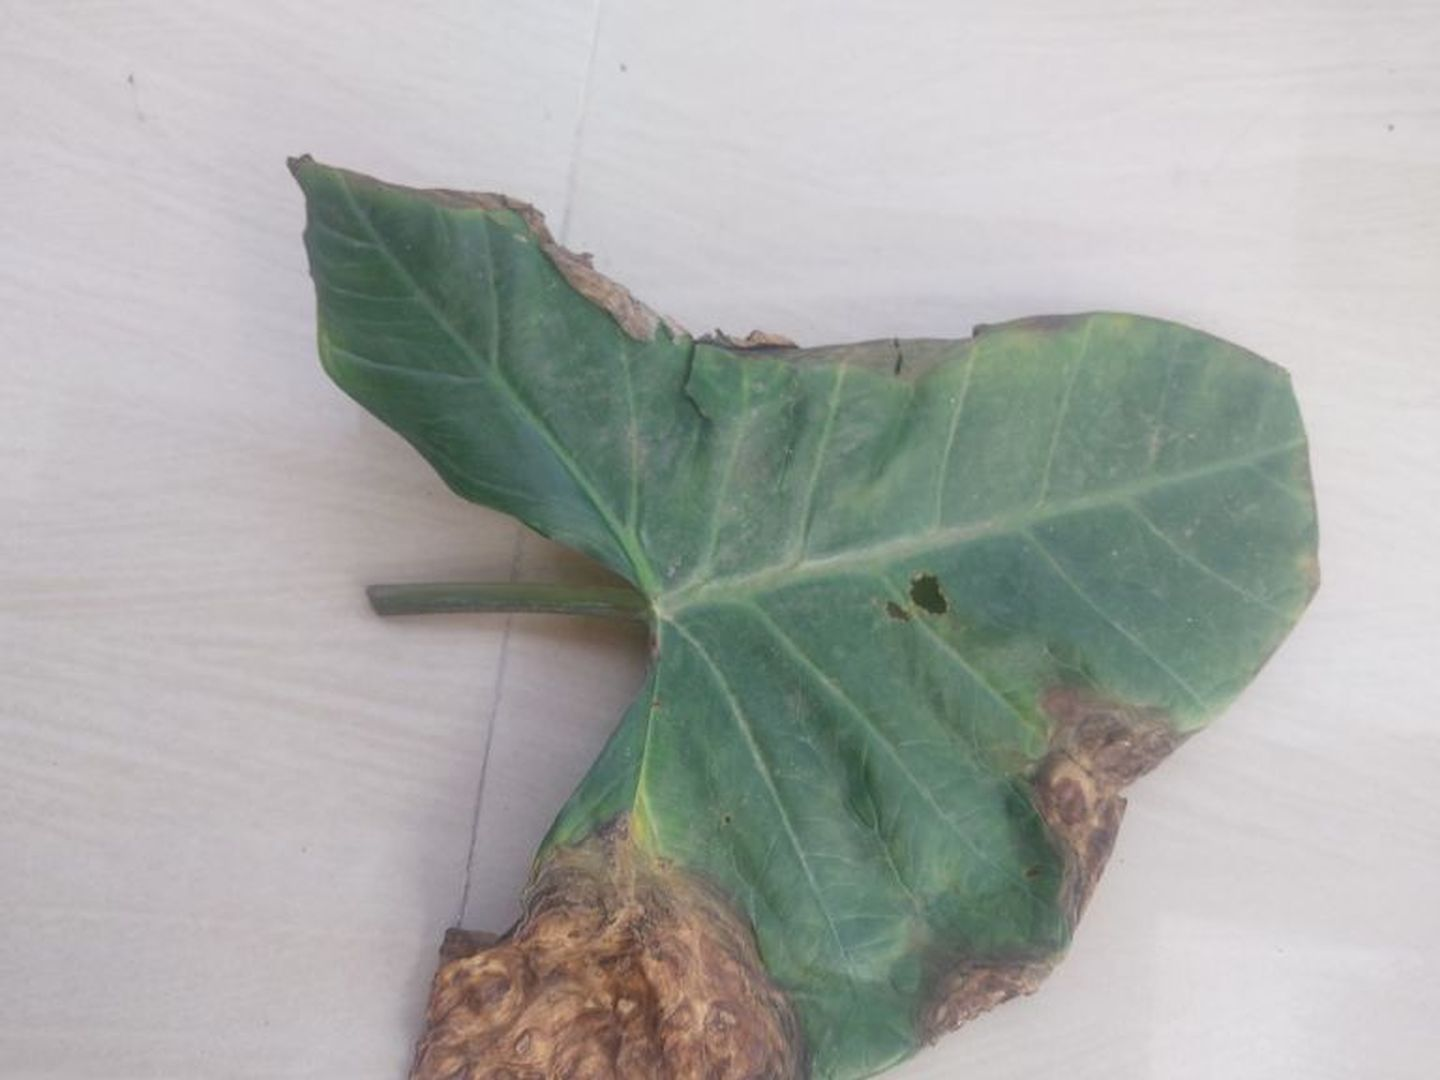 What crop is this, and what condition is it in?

taro, leaf blight
